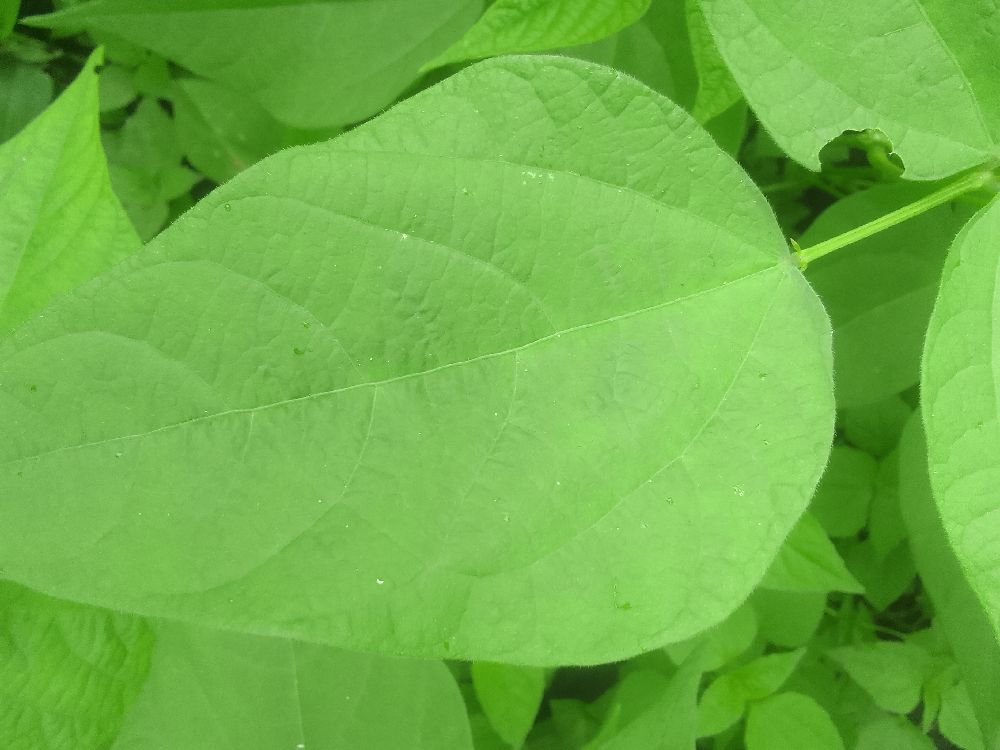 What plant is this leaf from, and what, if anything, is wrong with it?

common bean, healthy
